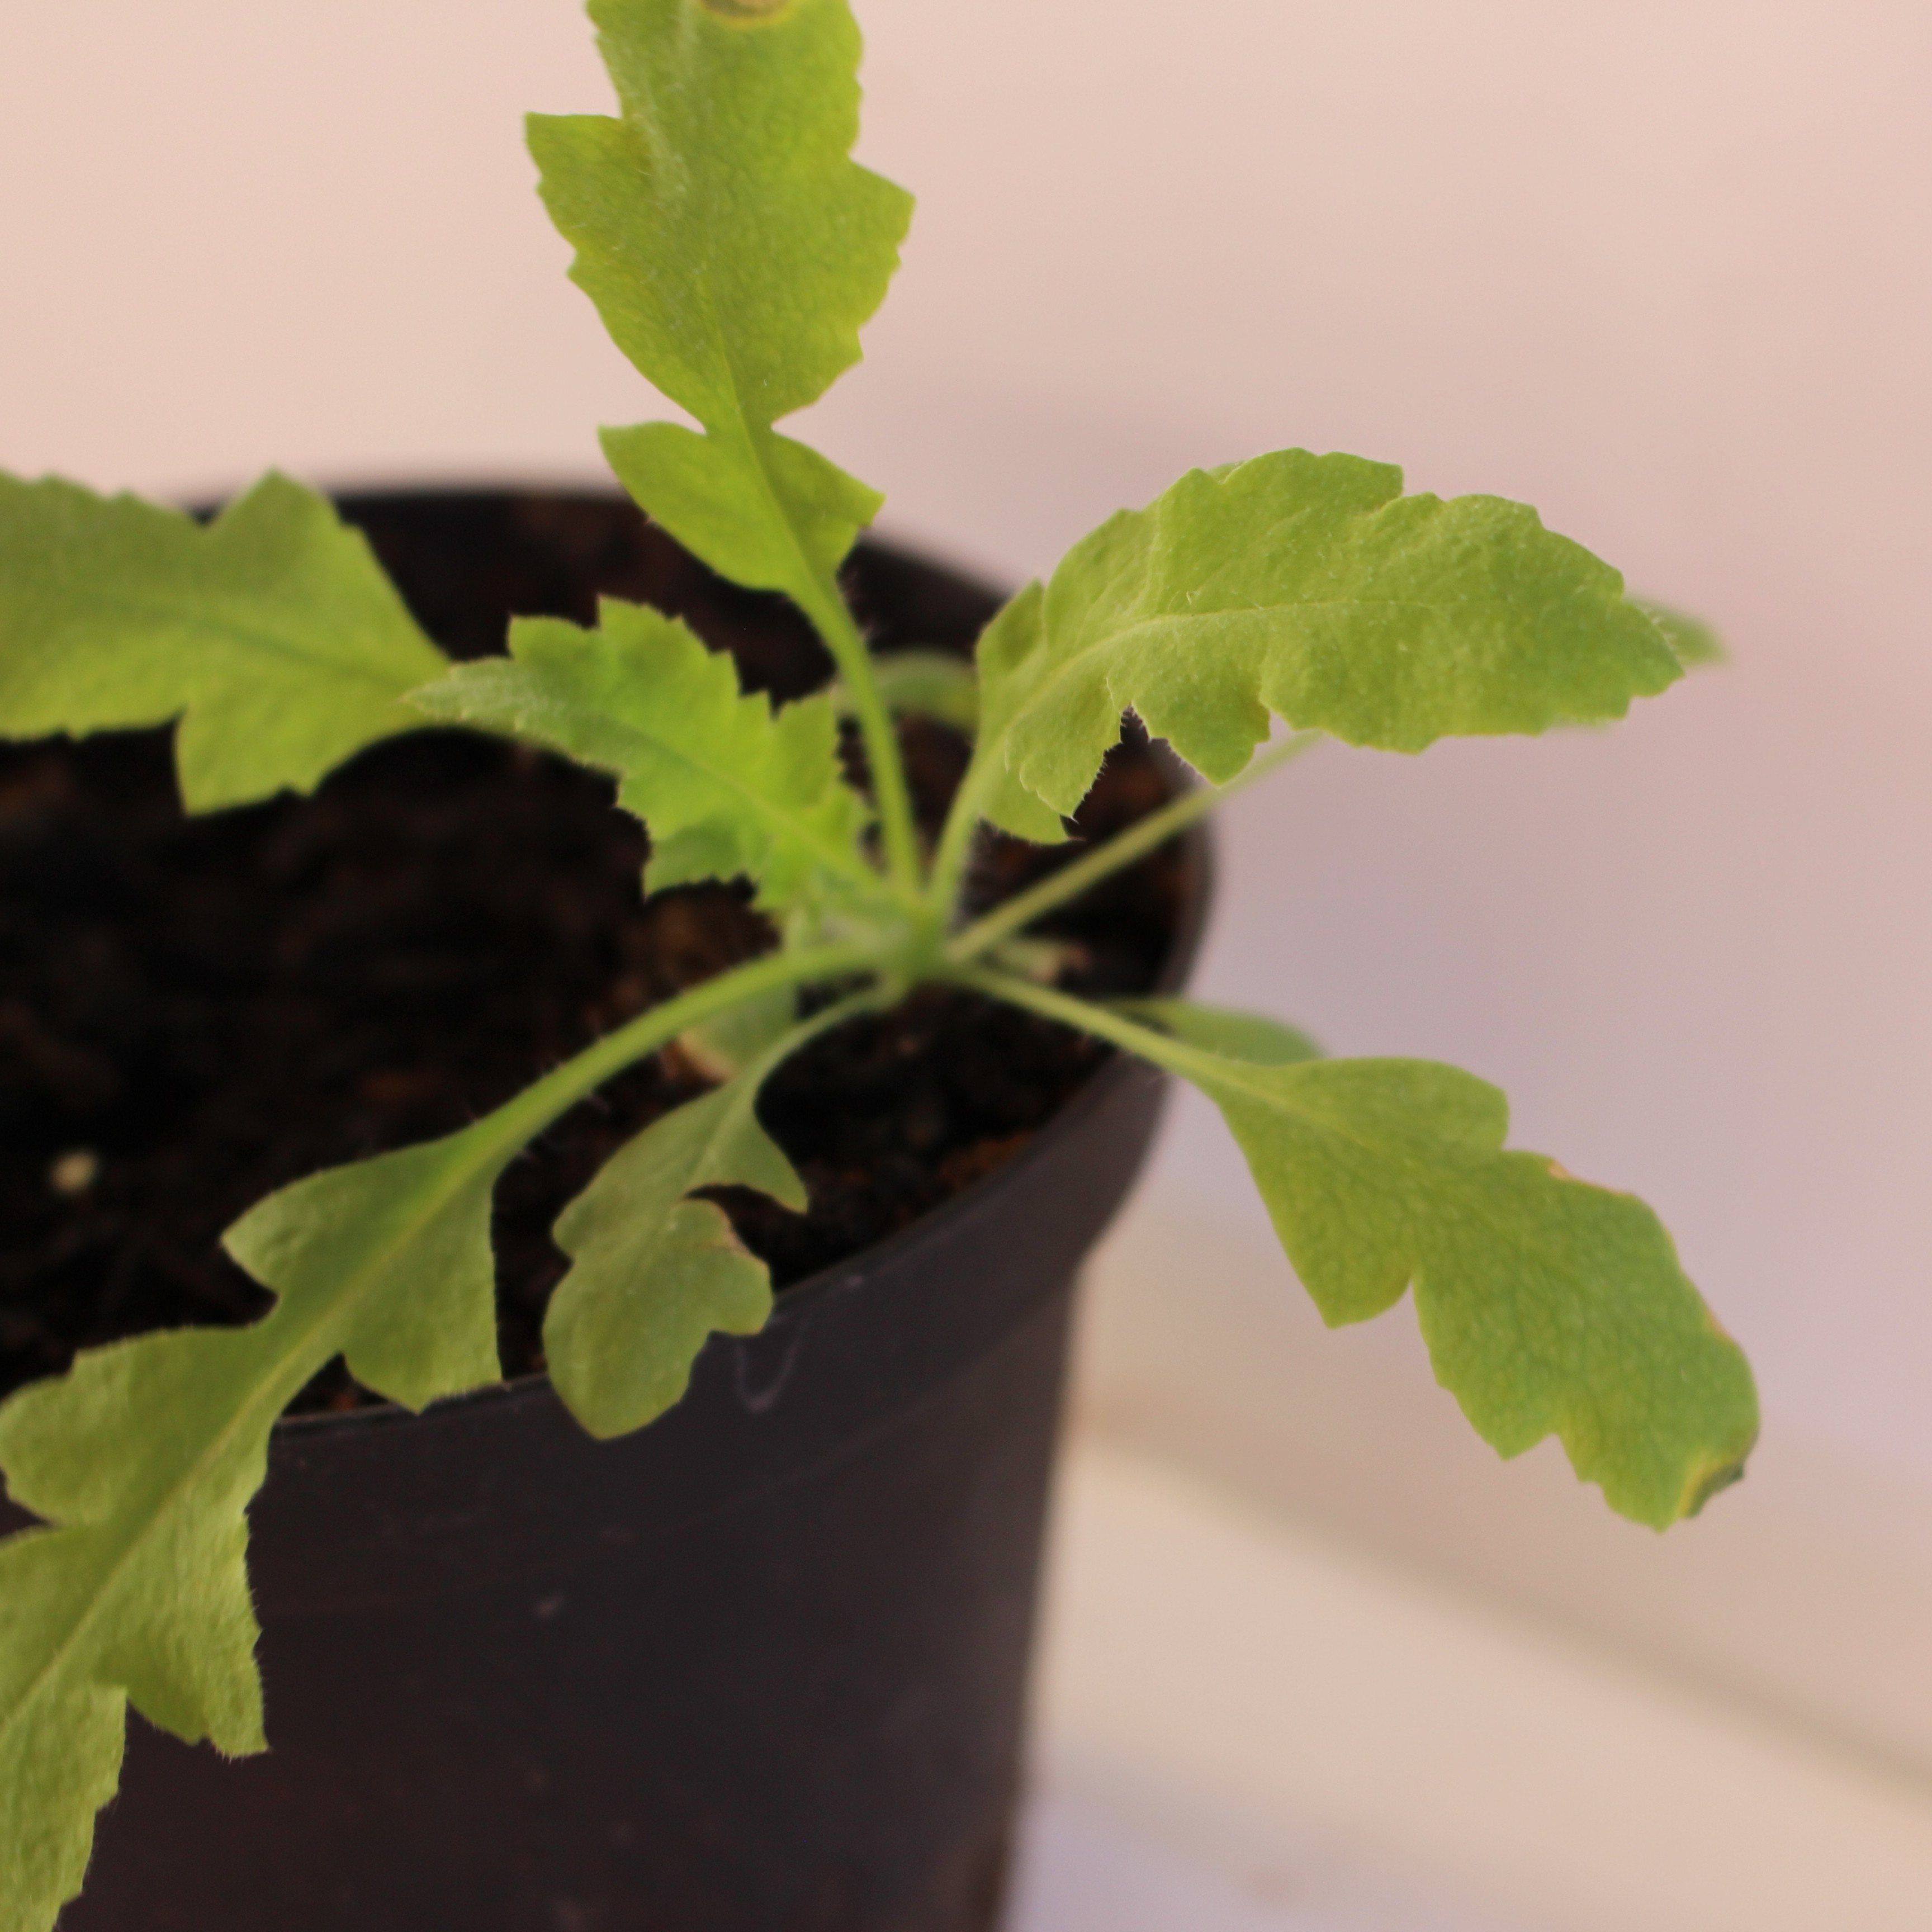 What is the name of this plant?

Papaver rhoeas
